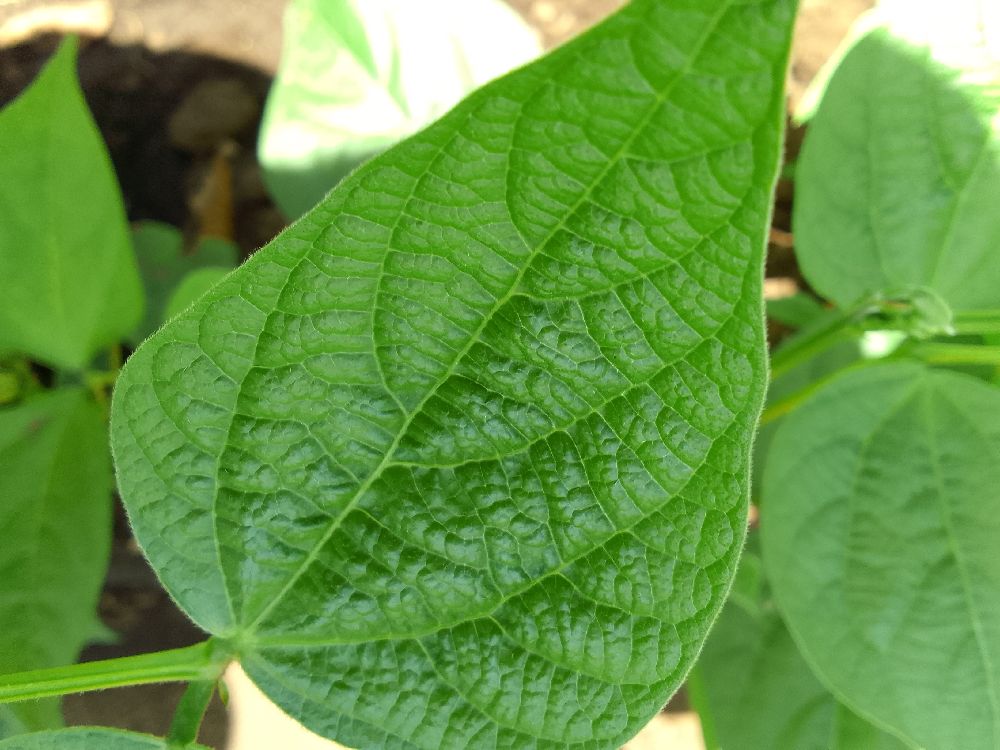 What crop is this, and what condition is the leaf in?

common bean, healthy
